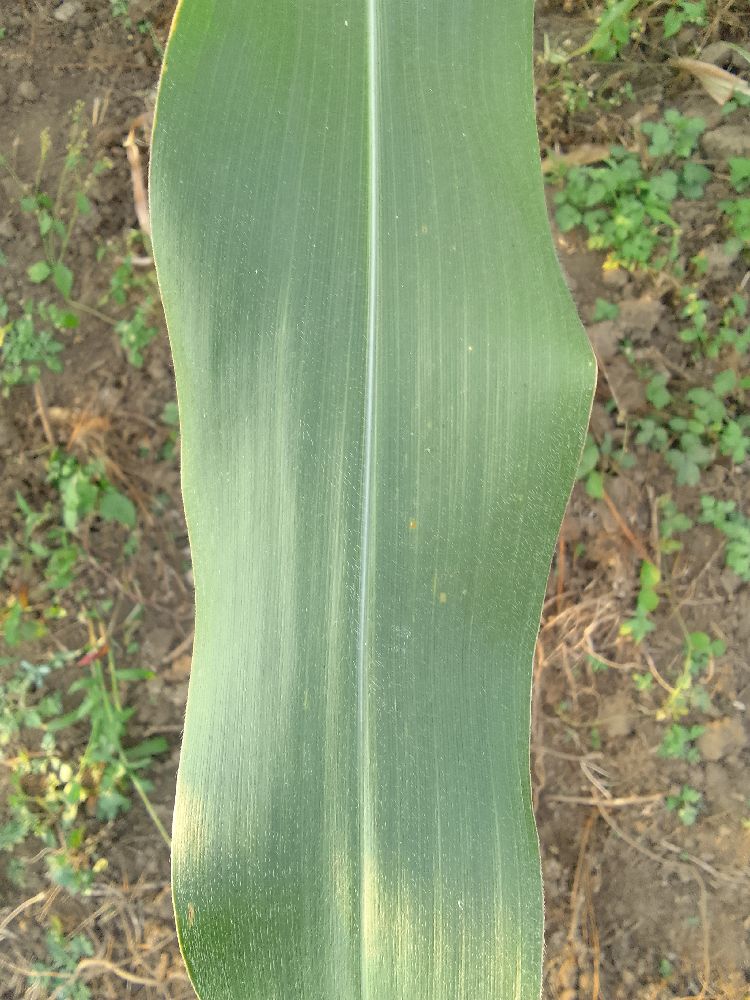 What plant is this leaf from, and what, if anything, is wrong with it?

maize, healthy
